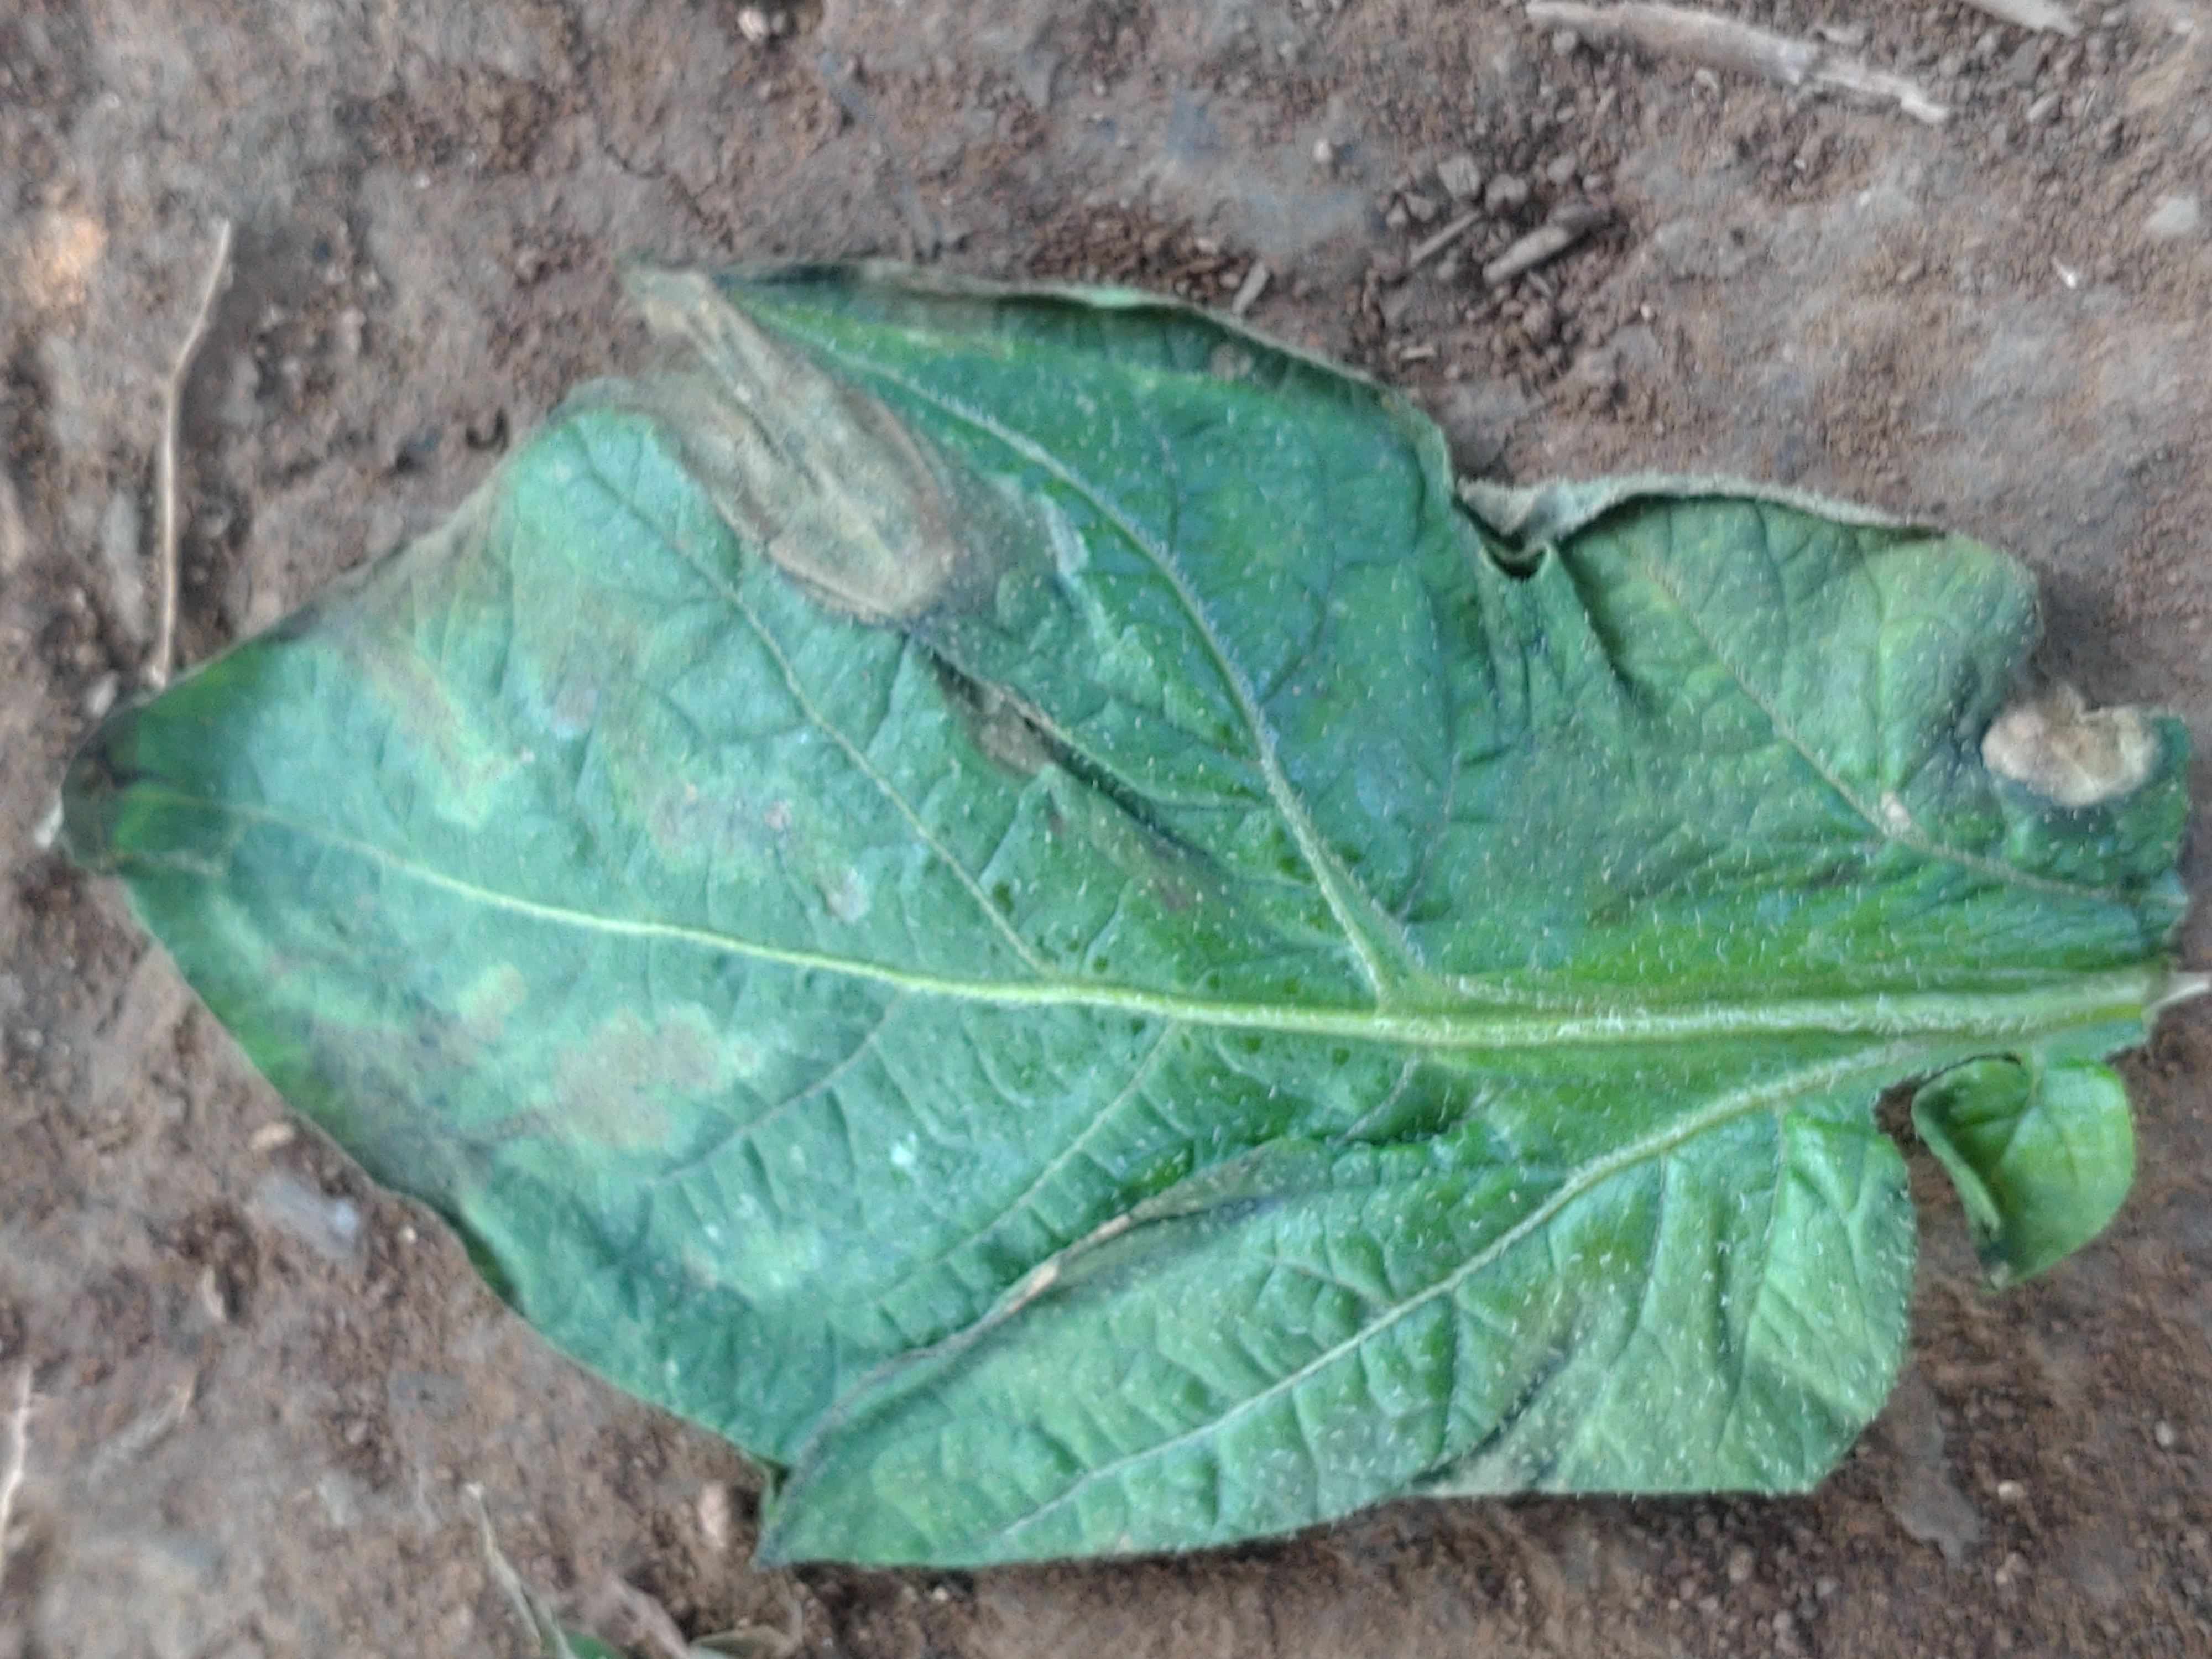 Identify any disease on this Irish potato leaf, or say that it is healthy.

early blight
